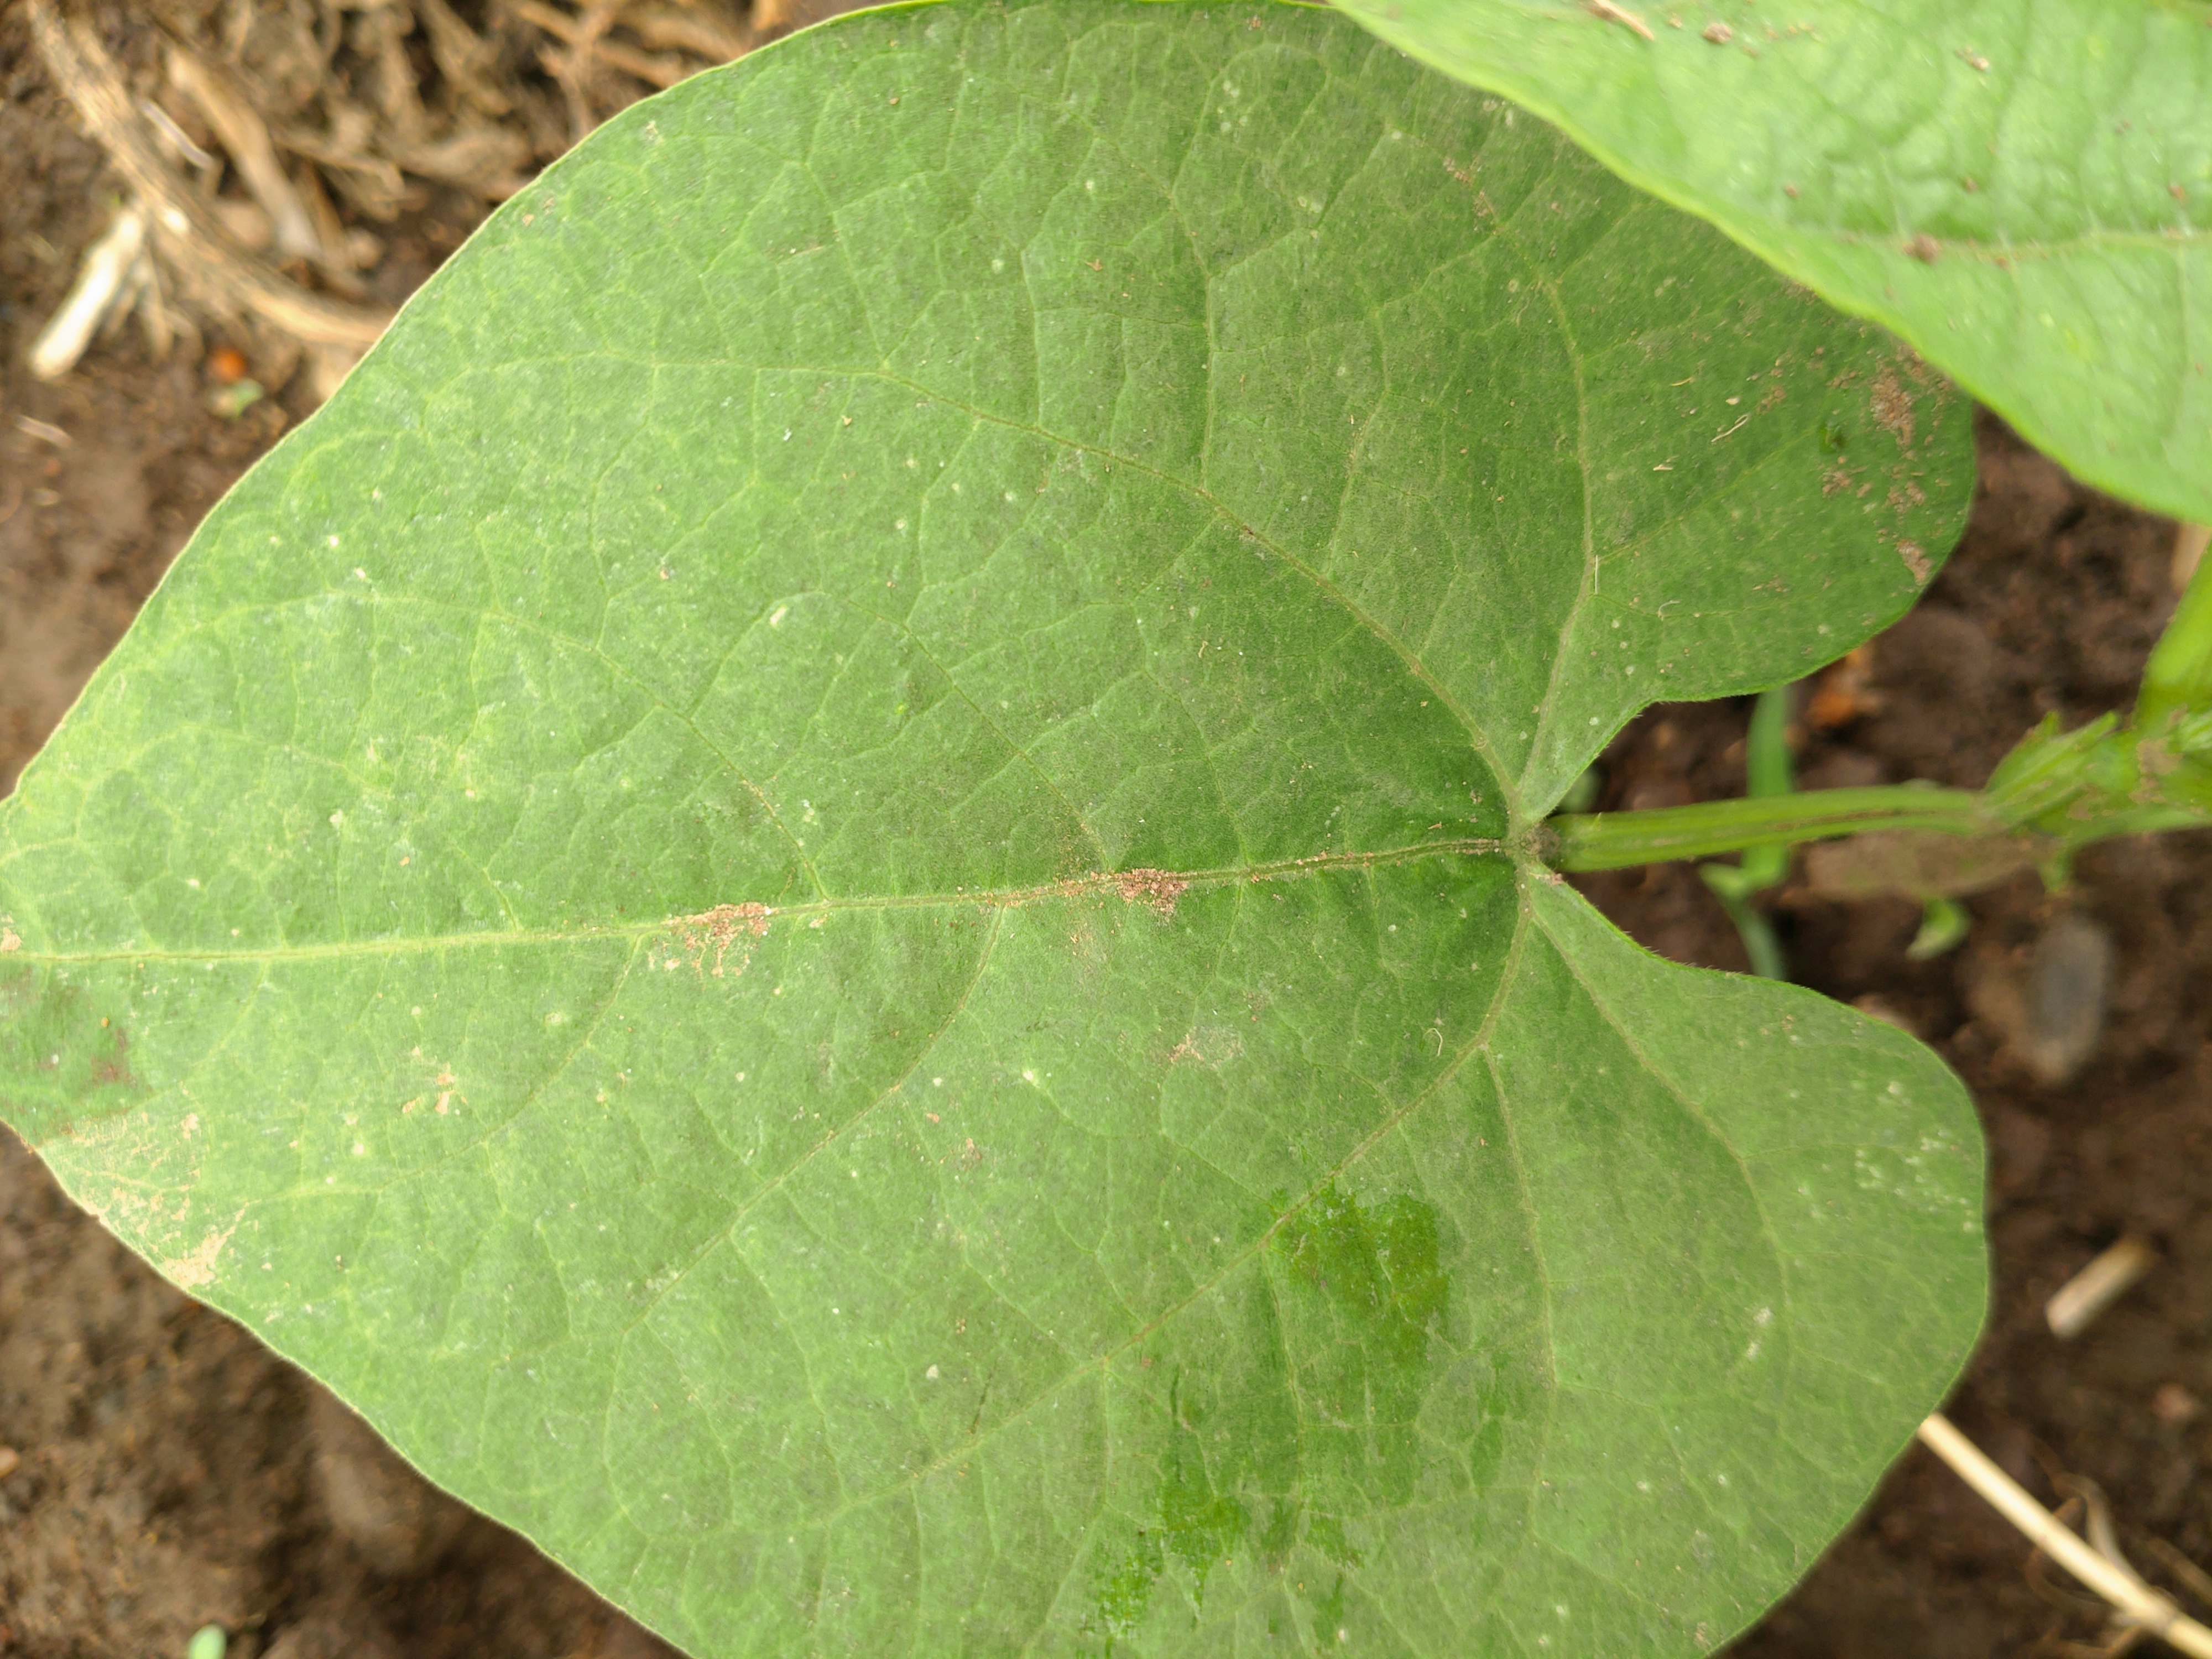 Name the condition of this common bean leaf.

healthy
